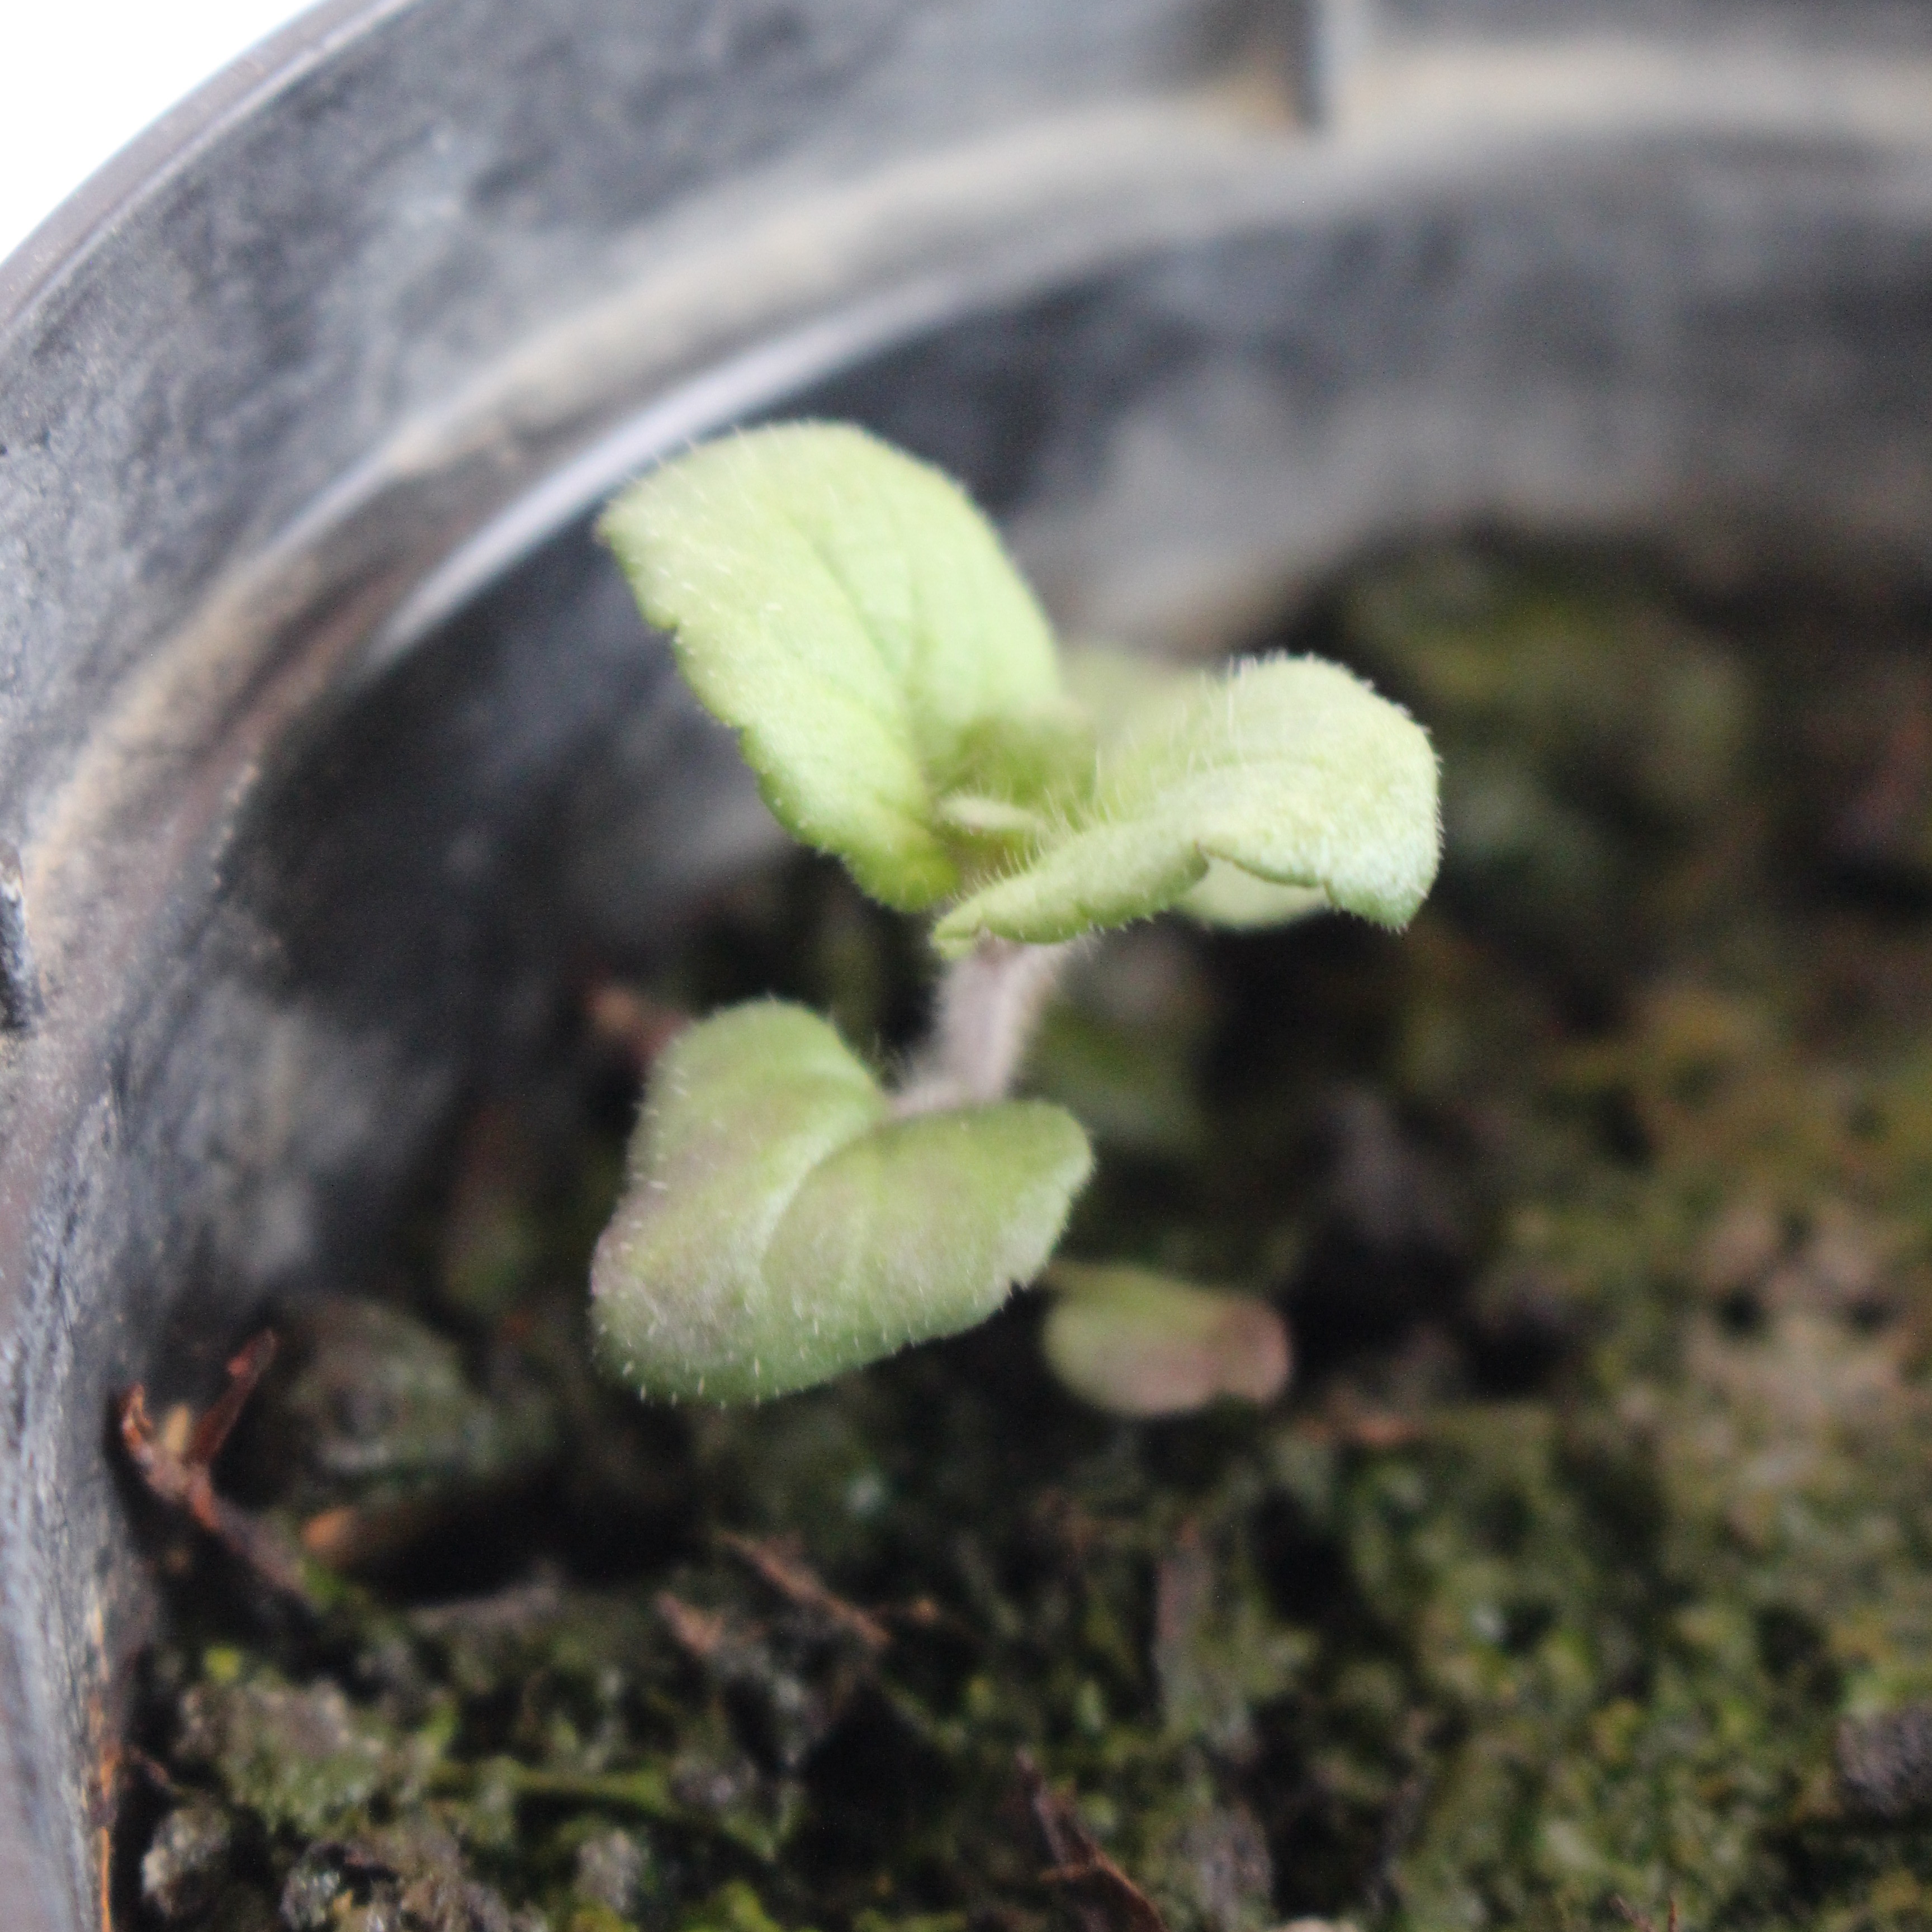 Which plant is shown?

Veronica persica
